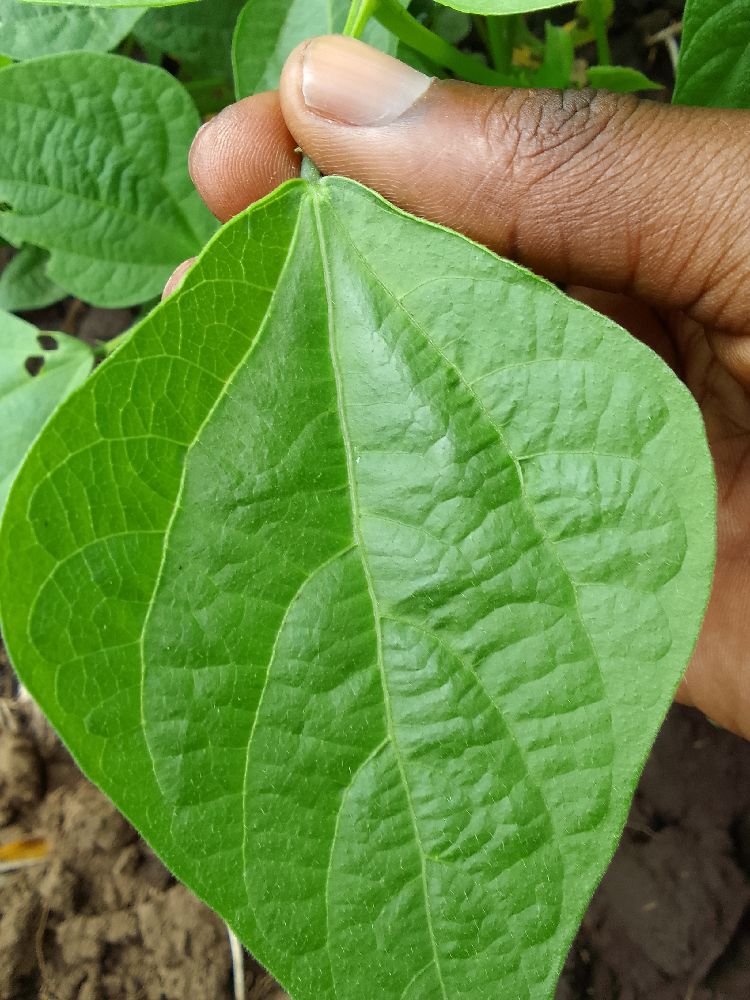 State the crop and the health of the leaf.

common bean, healthy
